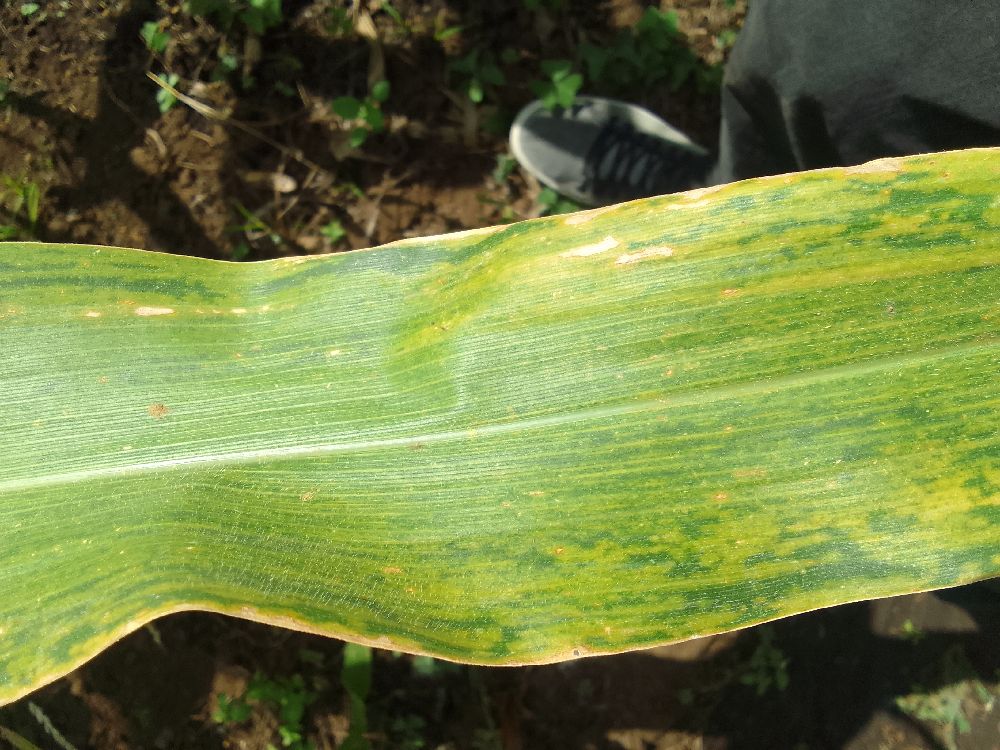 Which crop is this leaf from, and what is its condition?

maize, maize lethal necrosis
